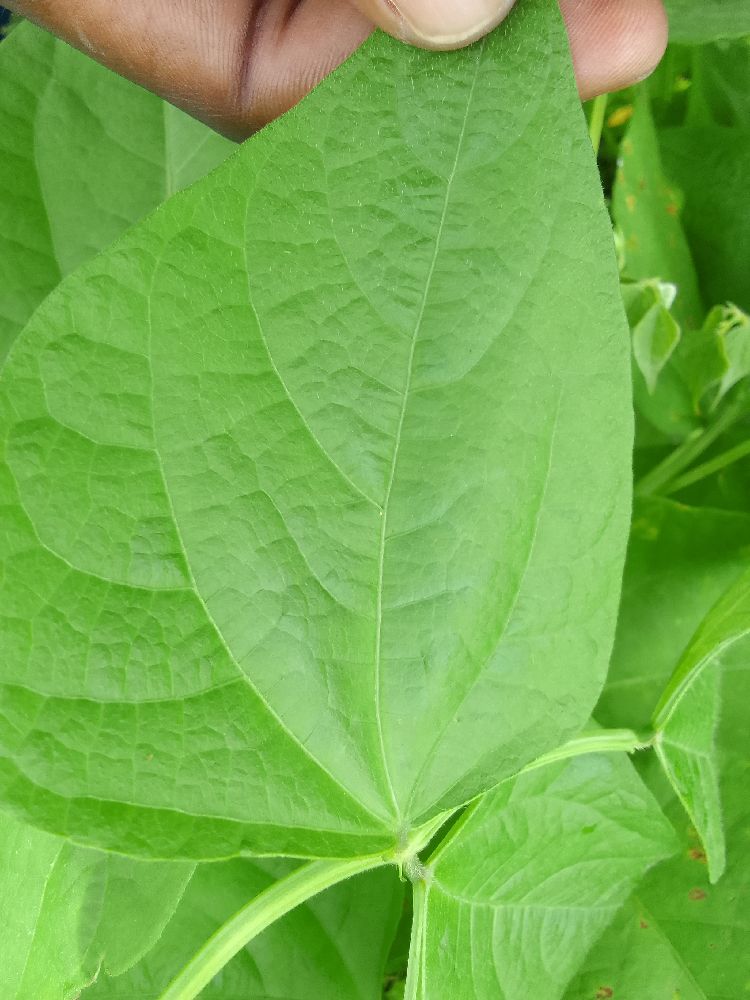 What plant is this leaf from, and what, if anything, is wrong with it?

common bean, healthy
